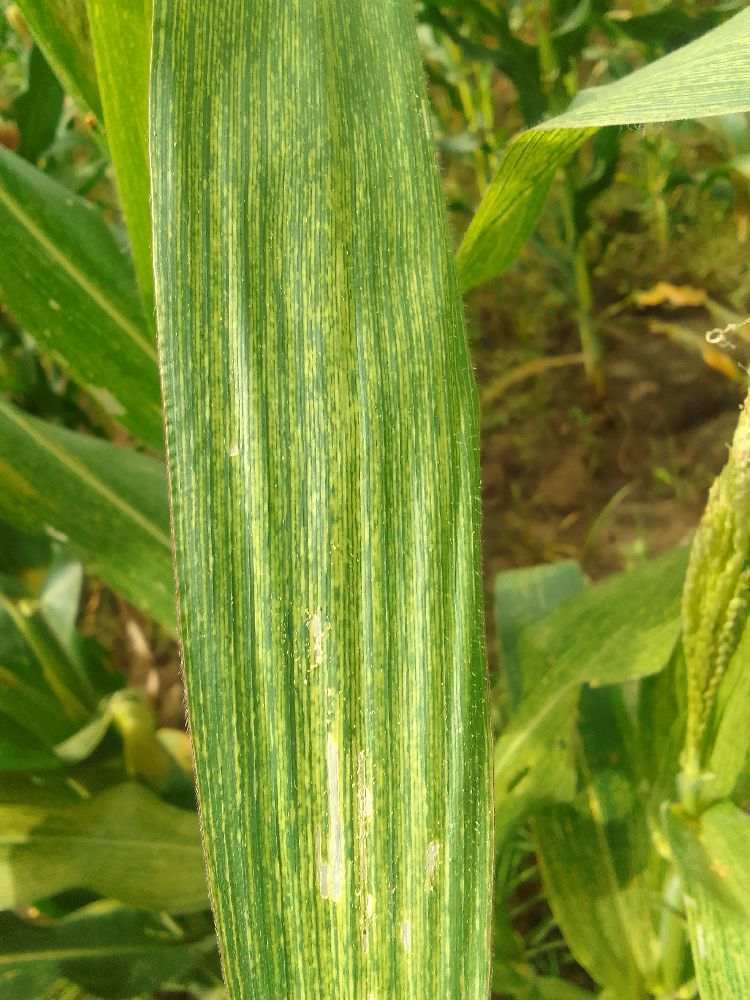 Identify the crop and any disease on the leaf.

maize, maize streak virus
